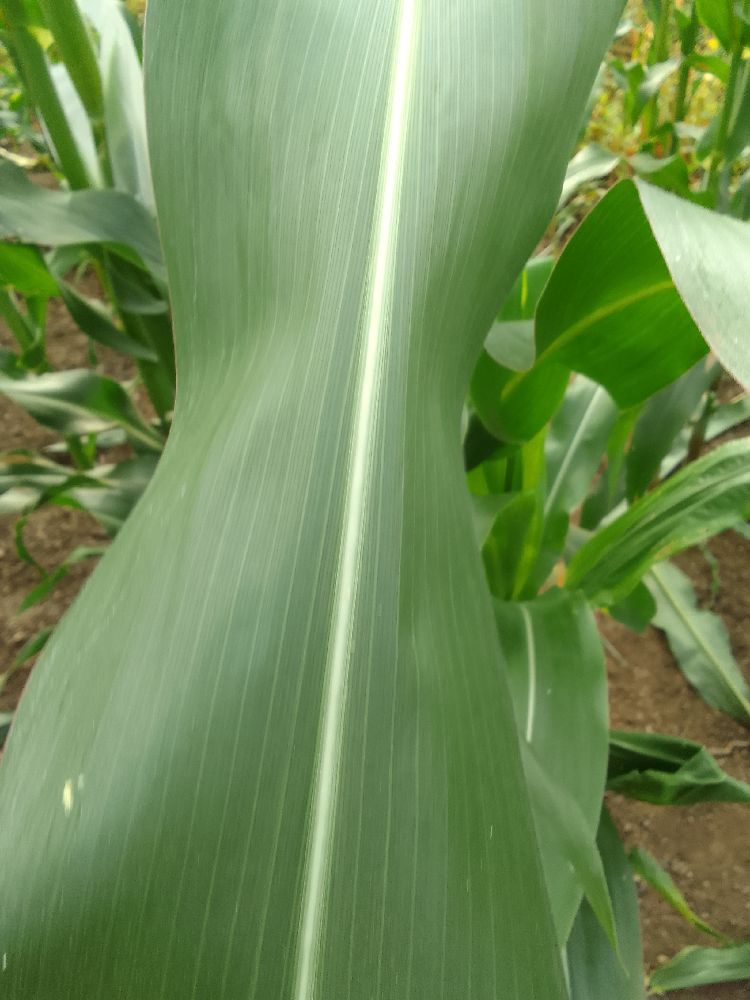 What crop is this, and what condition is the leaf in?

maize, healthy
